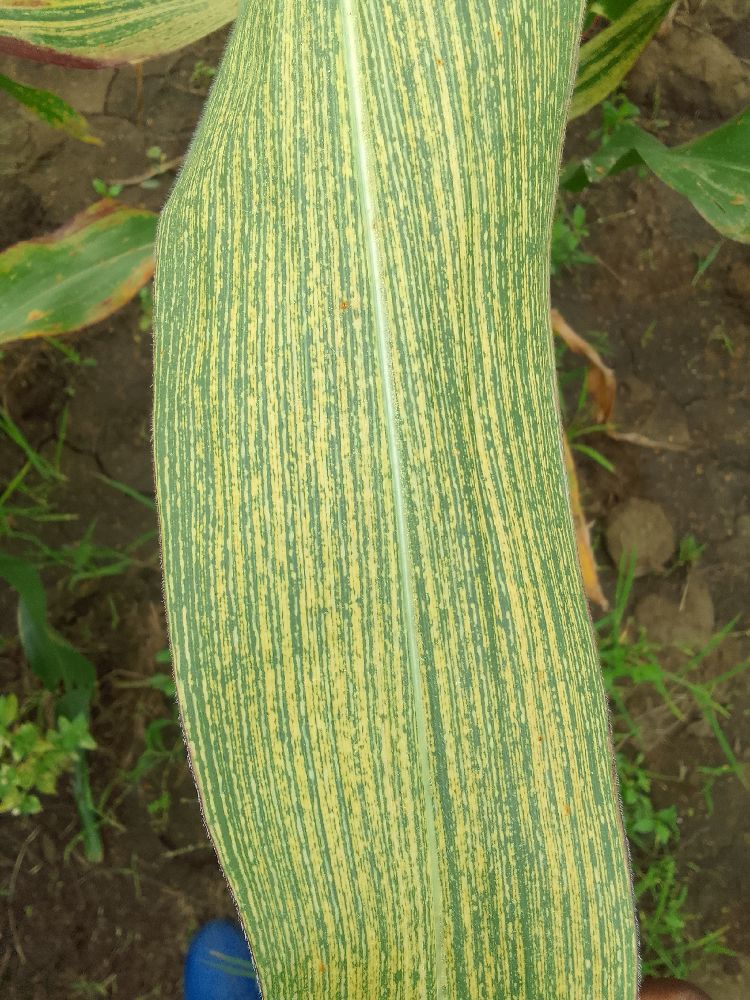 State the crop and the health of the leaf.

maize, maize streak virus
